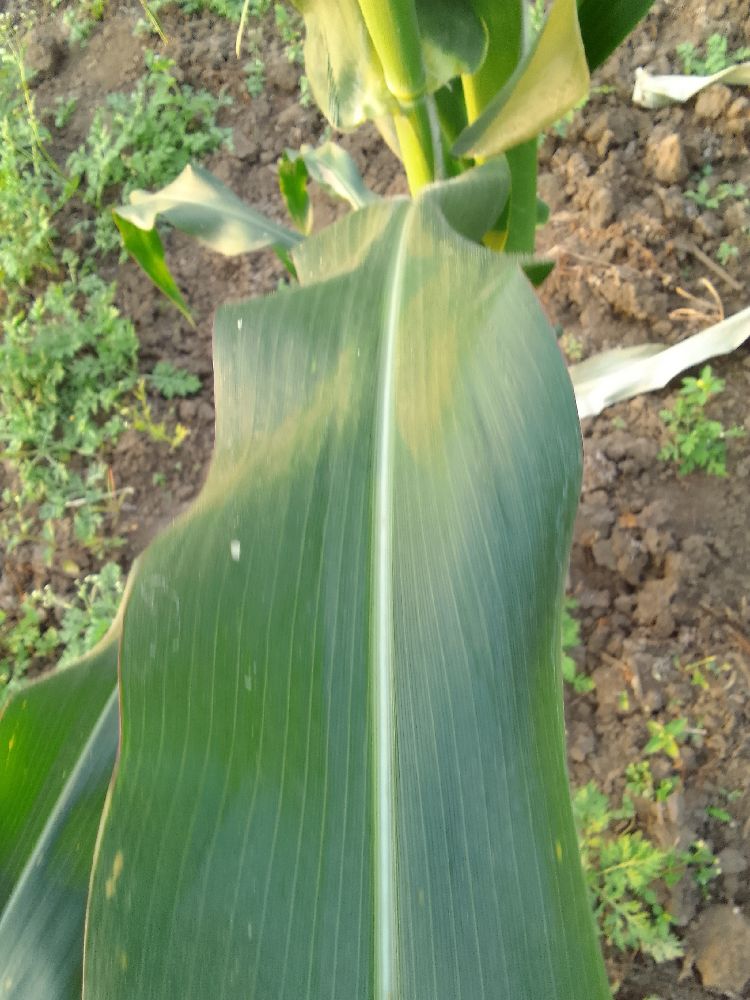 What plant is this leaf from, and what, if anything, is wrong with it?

maize, healthy
